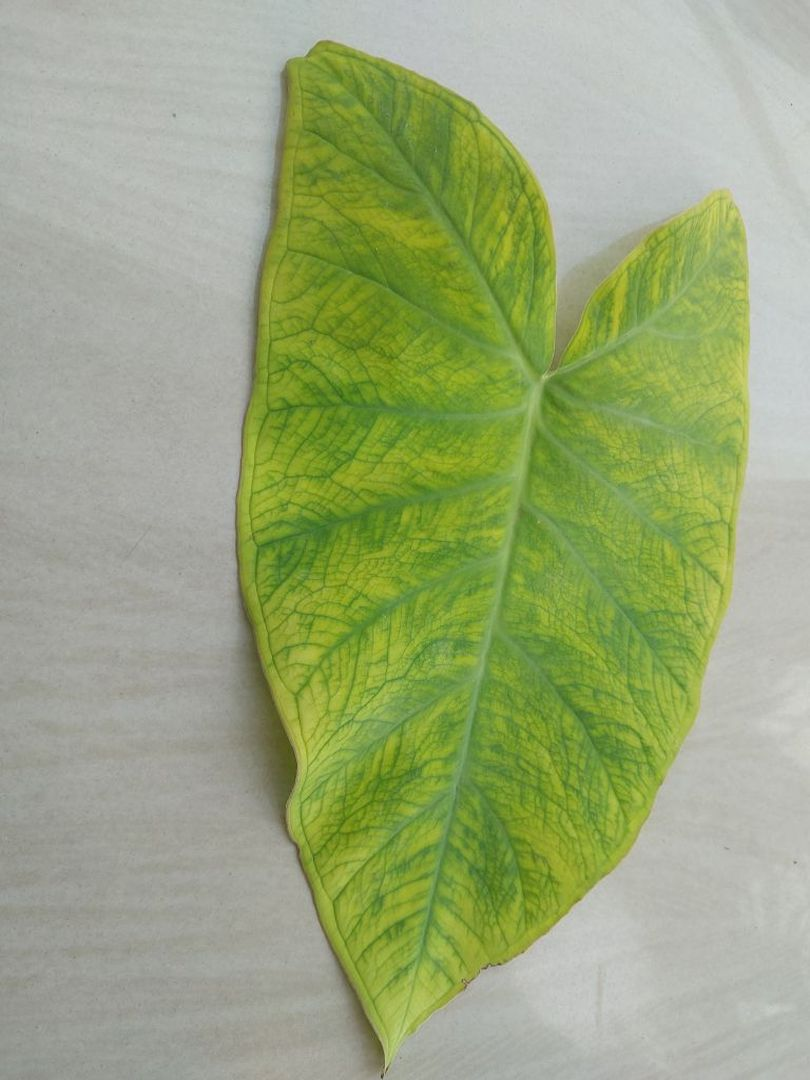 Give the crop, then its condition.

taro, mosaic
